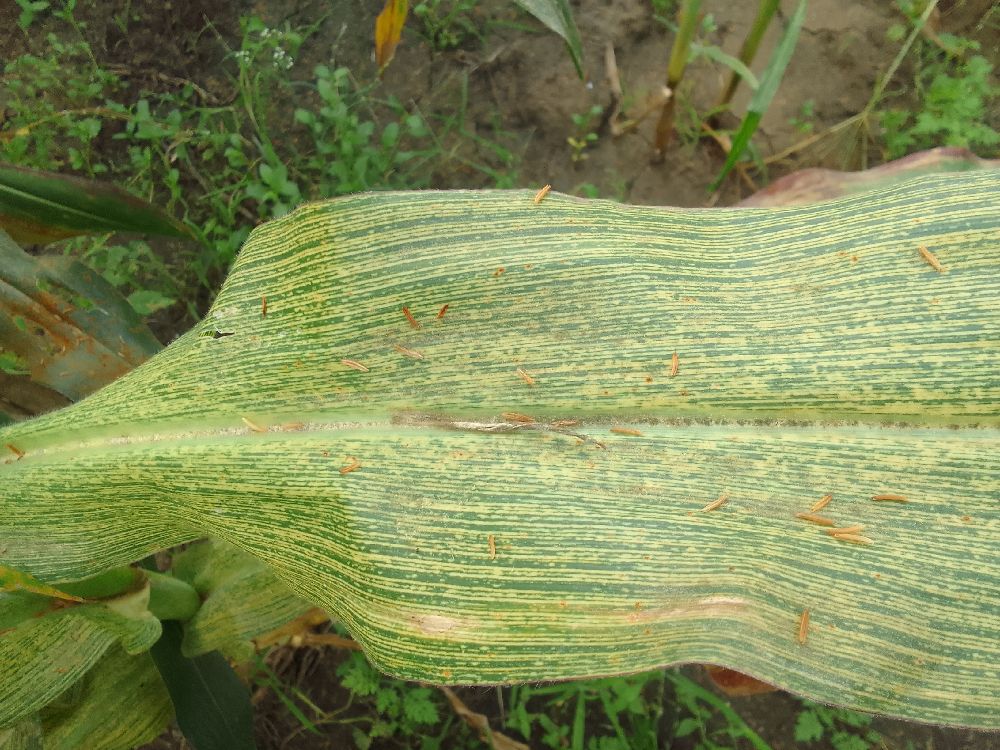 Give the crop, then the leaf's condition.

maize, maize streak virus
